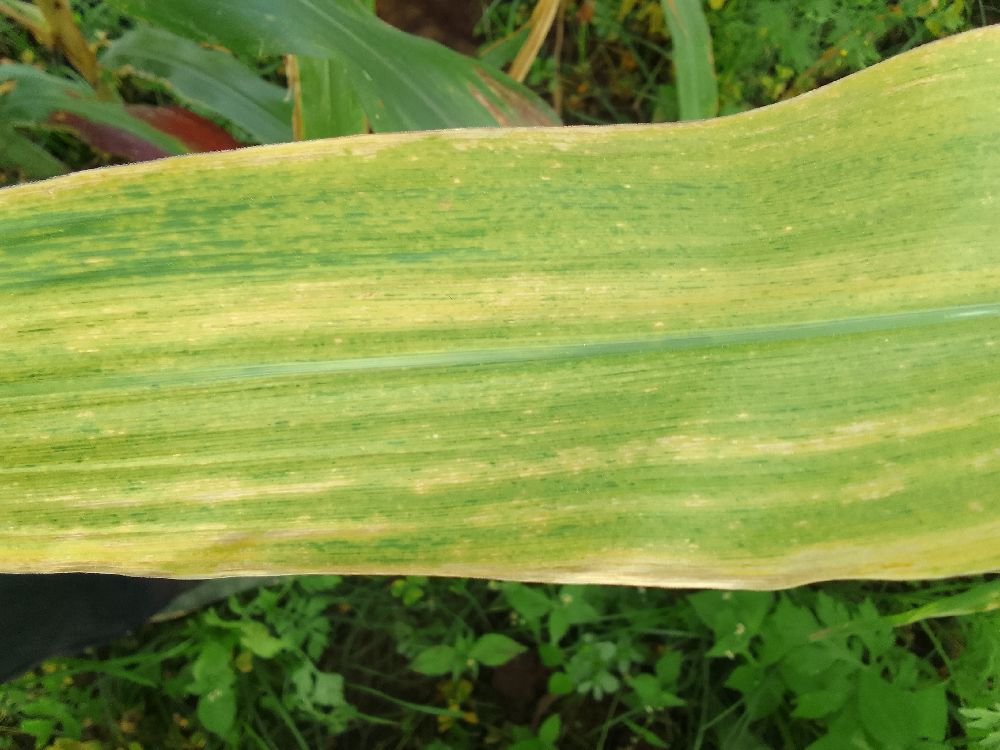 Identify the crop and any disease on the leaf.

maize, maize lethal necrosis
